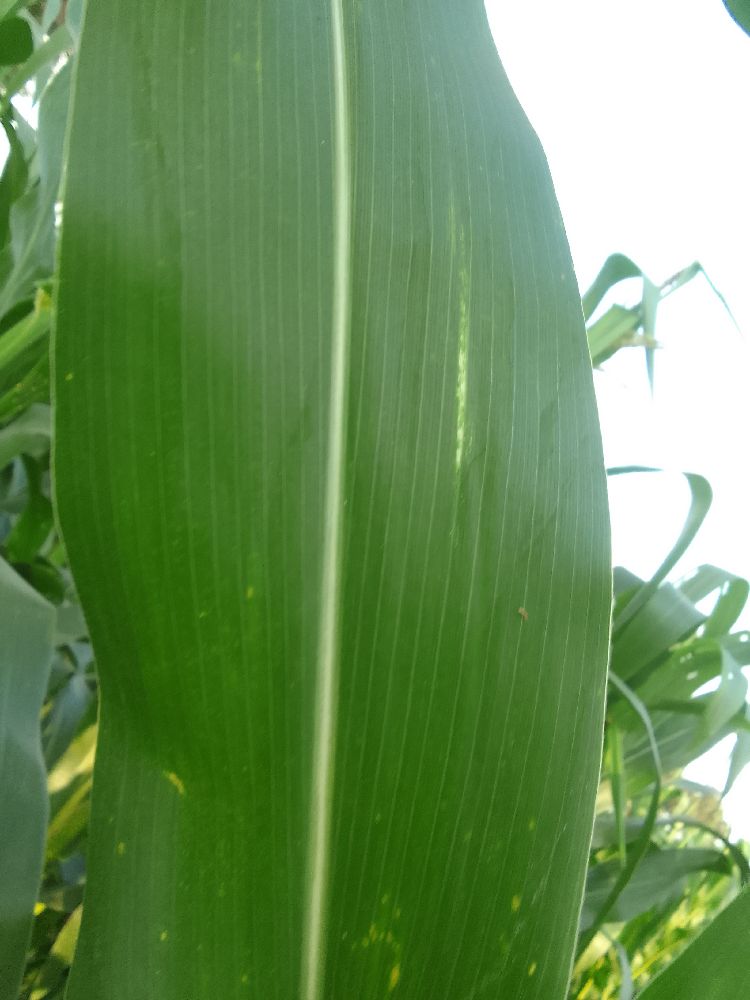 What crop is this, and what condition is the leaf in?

maize, healthy
